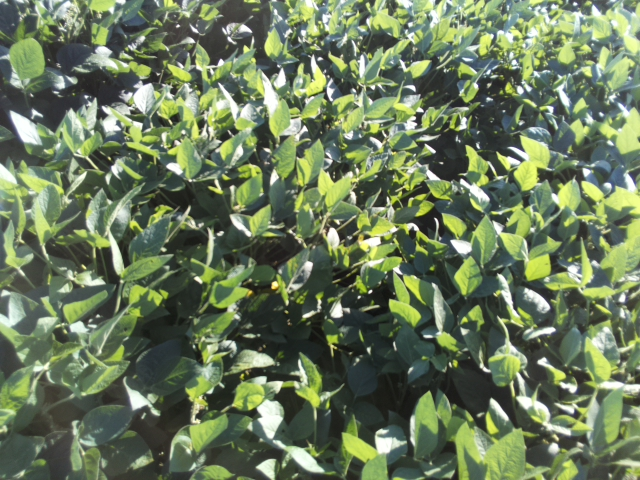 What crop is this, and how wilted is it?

soybean, leaflets folding inward at secondary pulvinus with no turgor loss in leaflets or petioles
